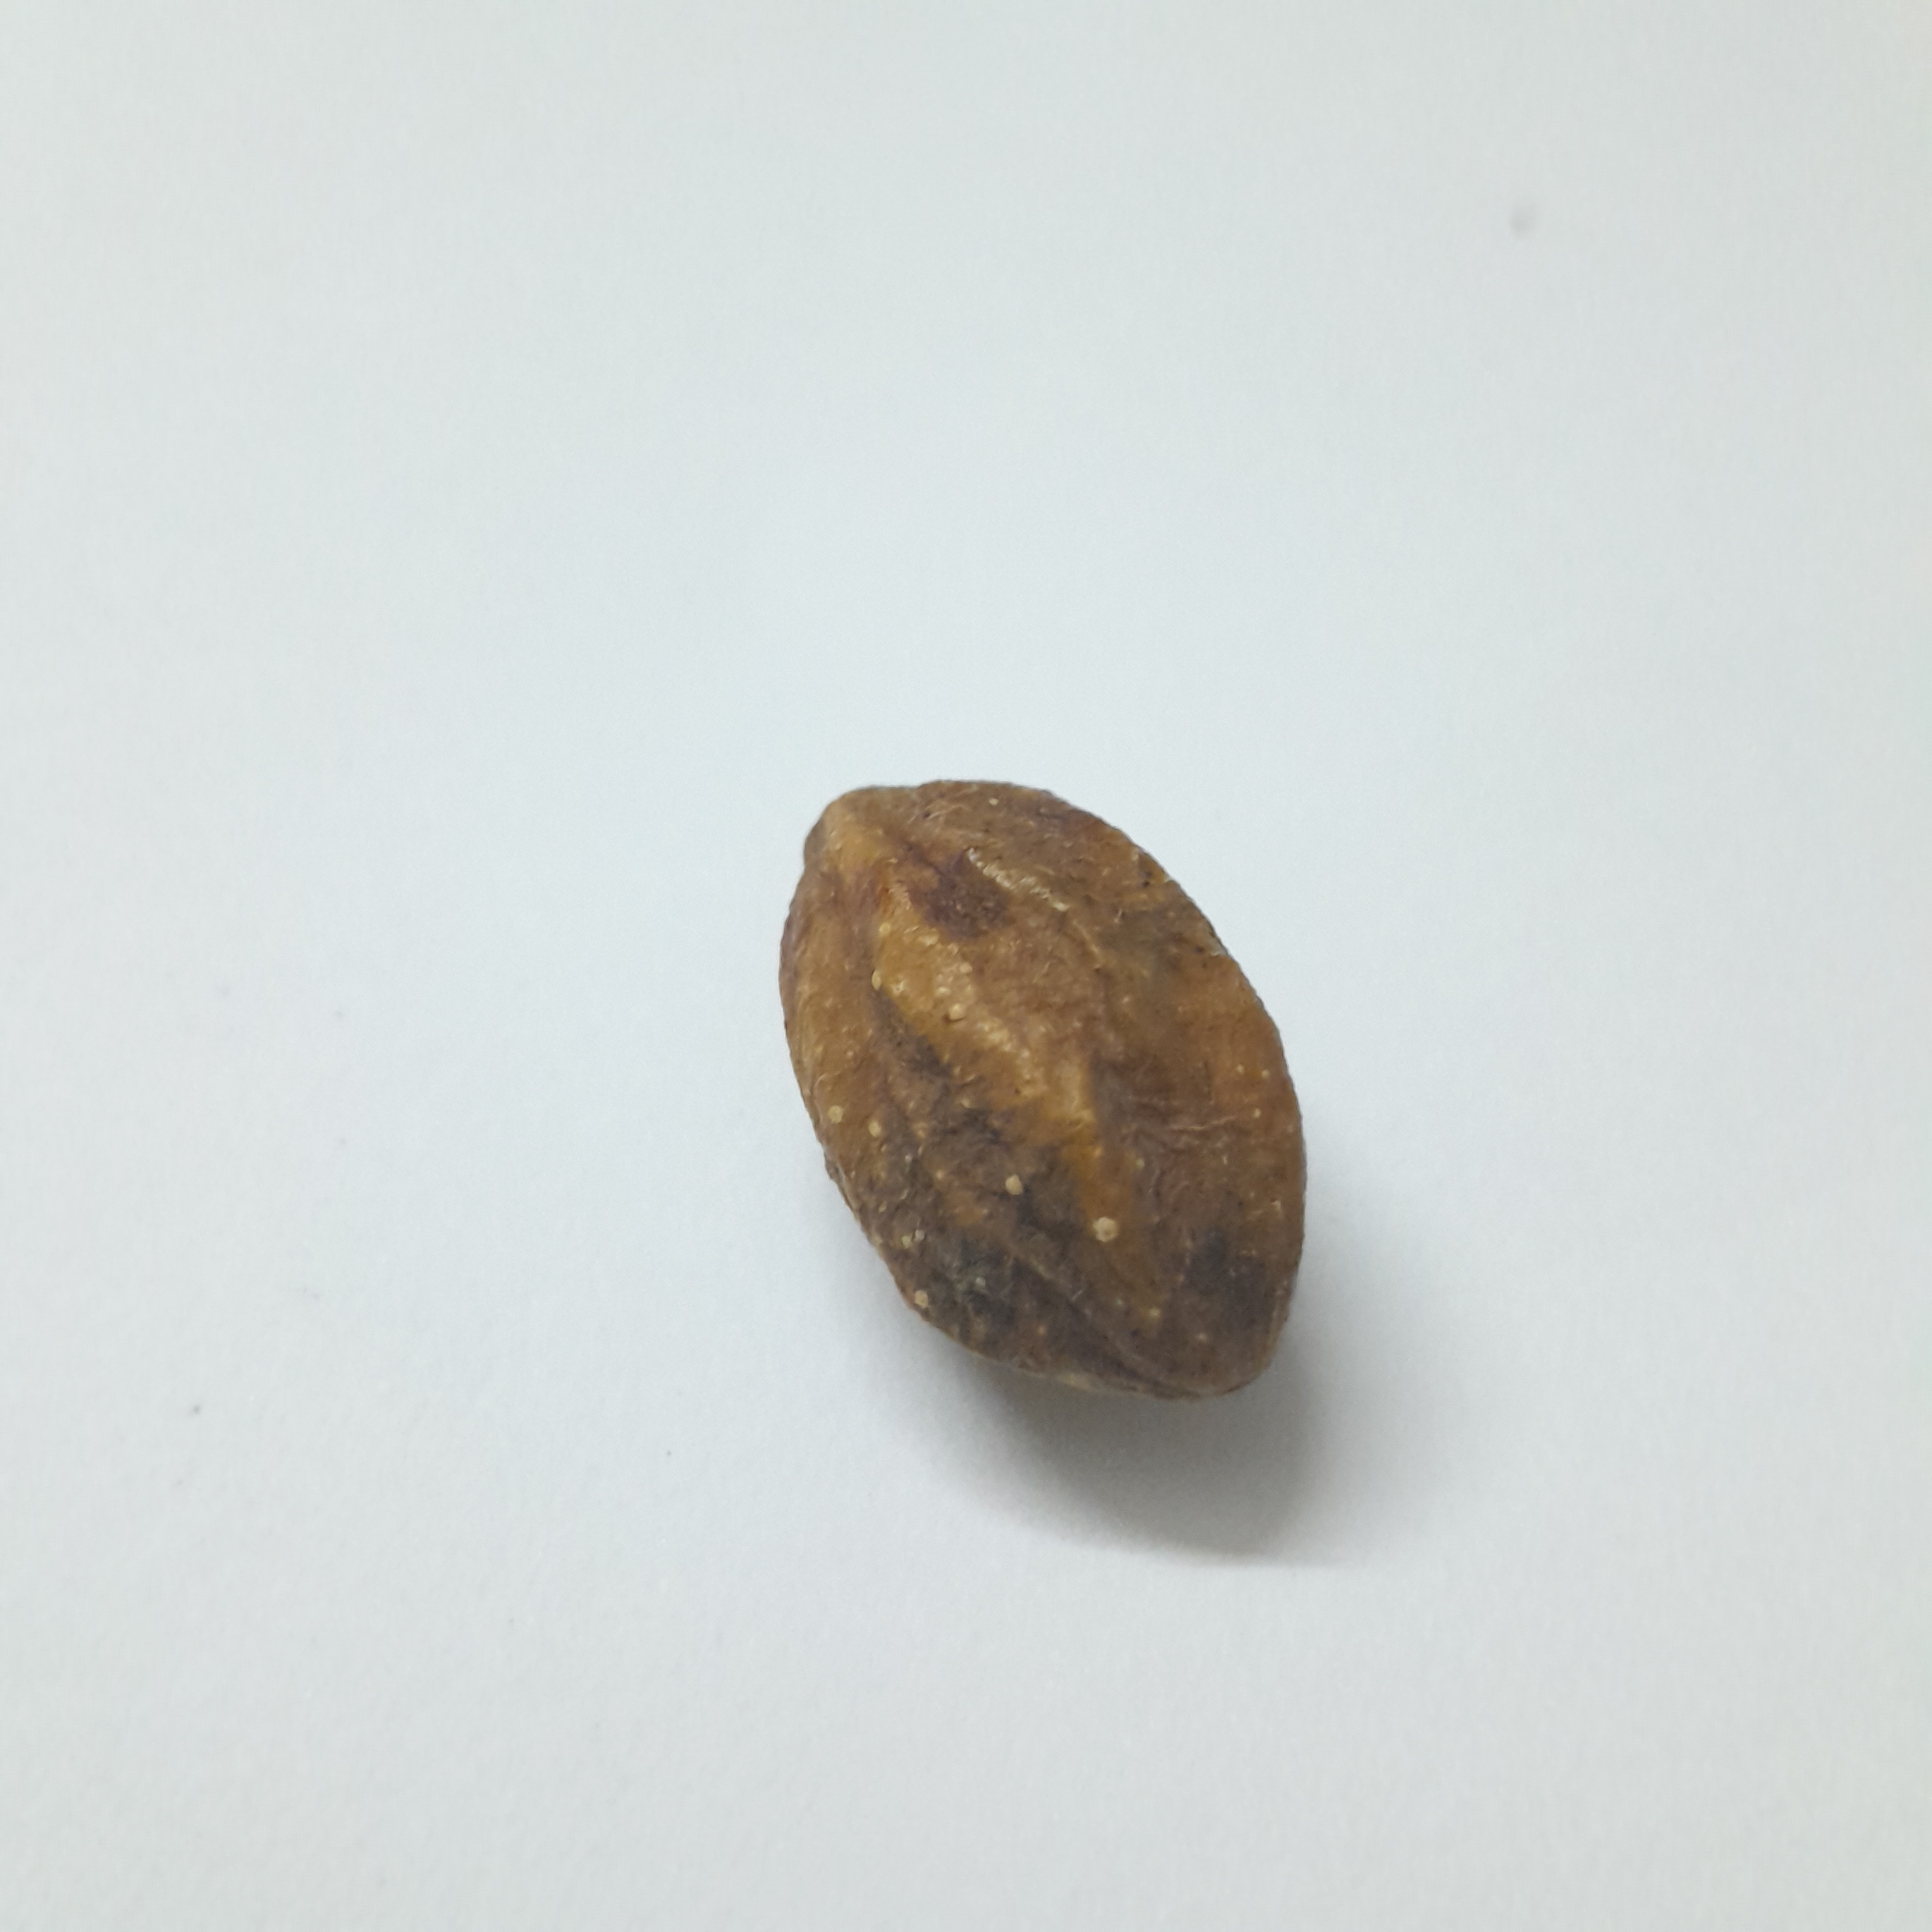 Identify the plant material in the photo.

hirdaa
